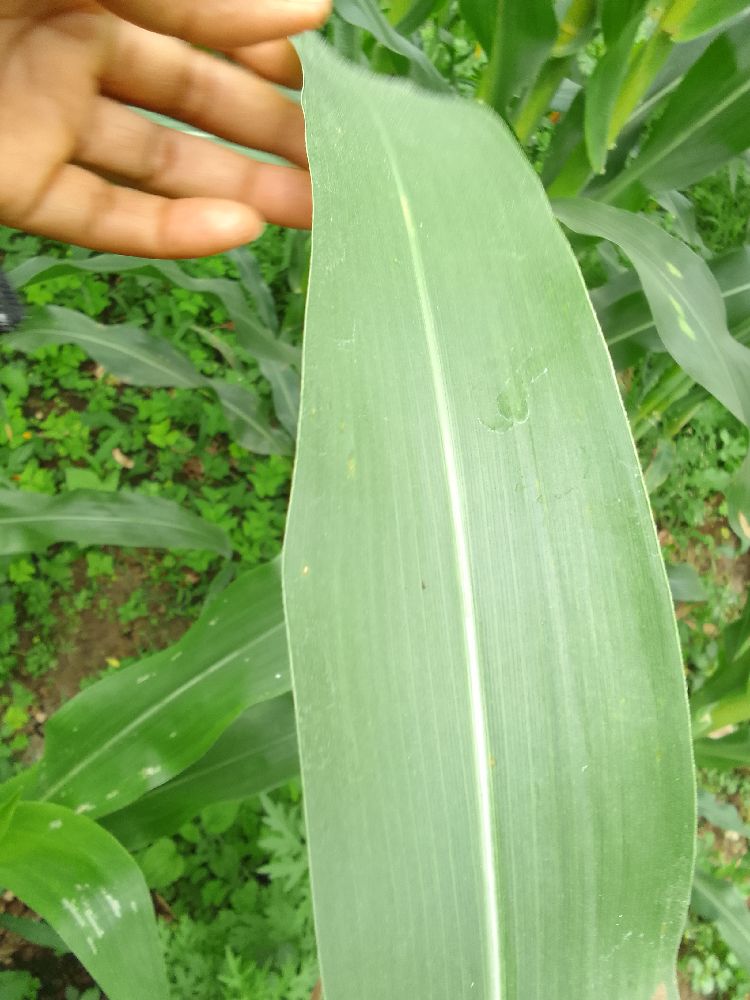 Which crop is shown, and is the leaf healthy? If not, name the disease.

maize, healthy
